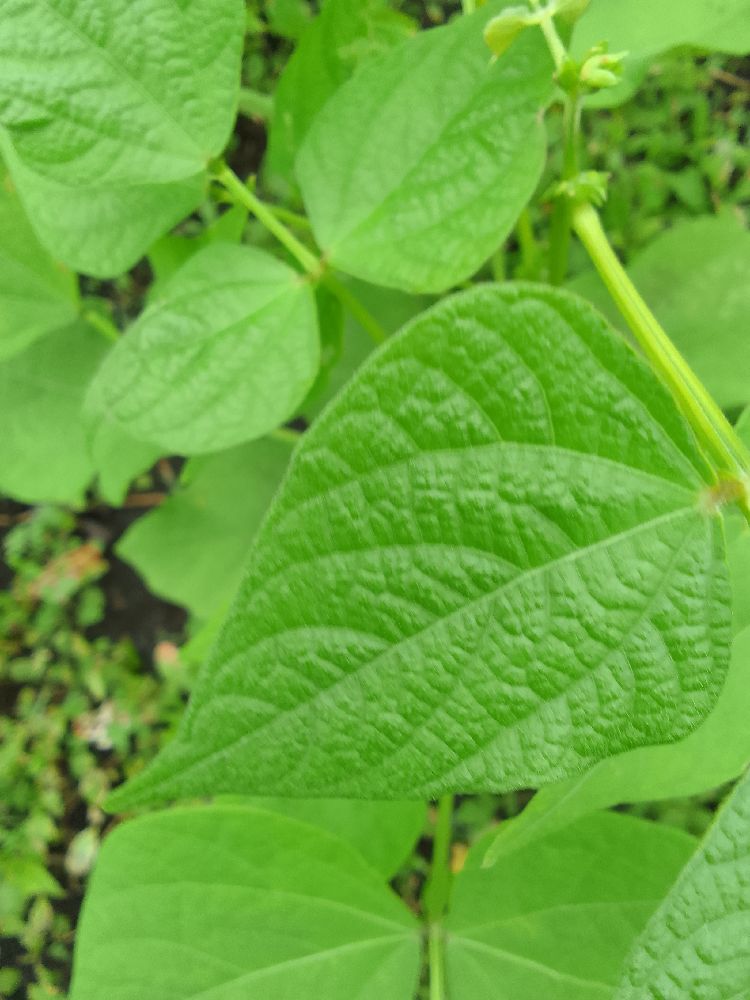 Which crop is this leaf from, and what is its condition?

common bean, healthy
